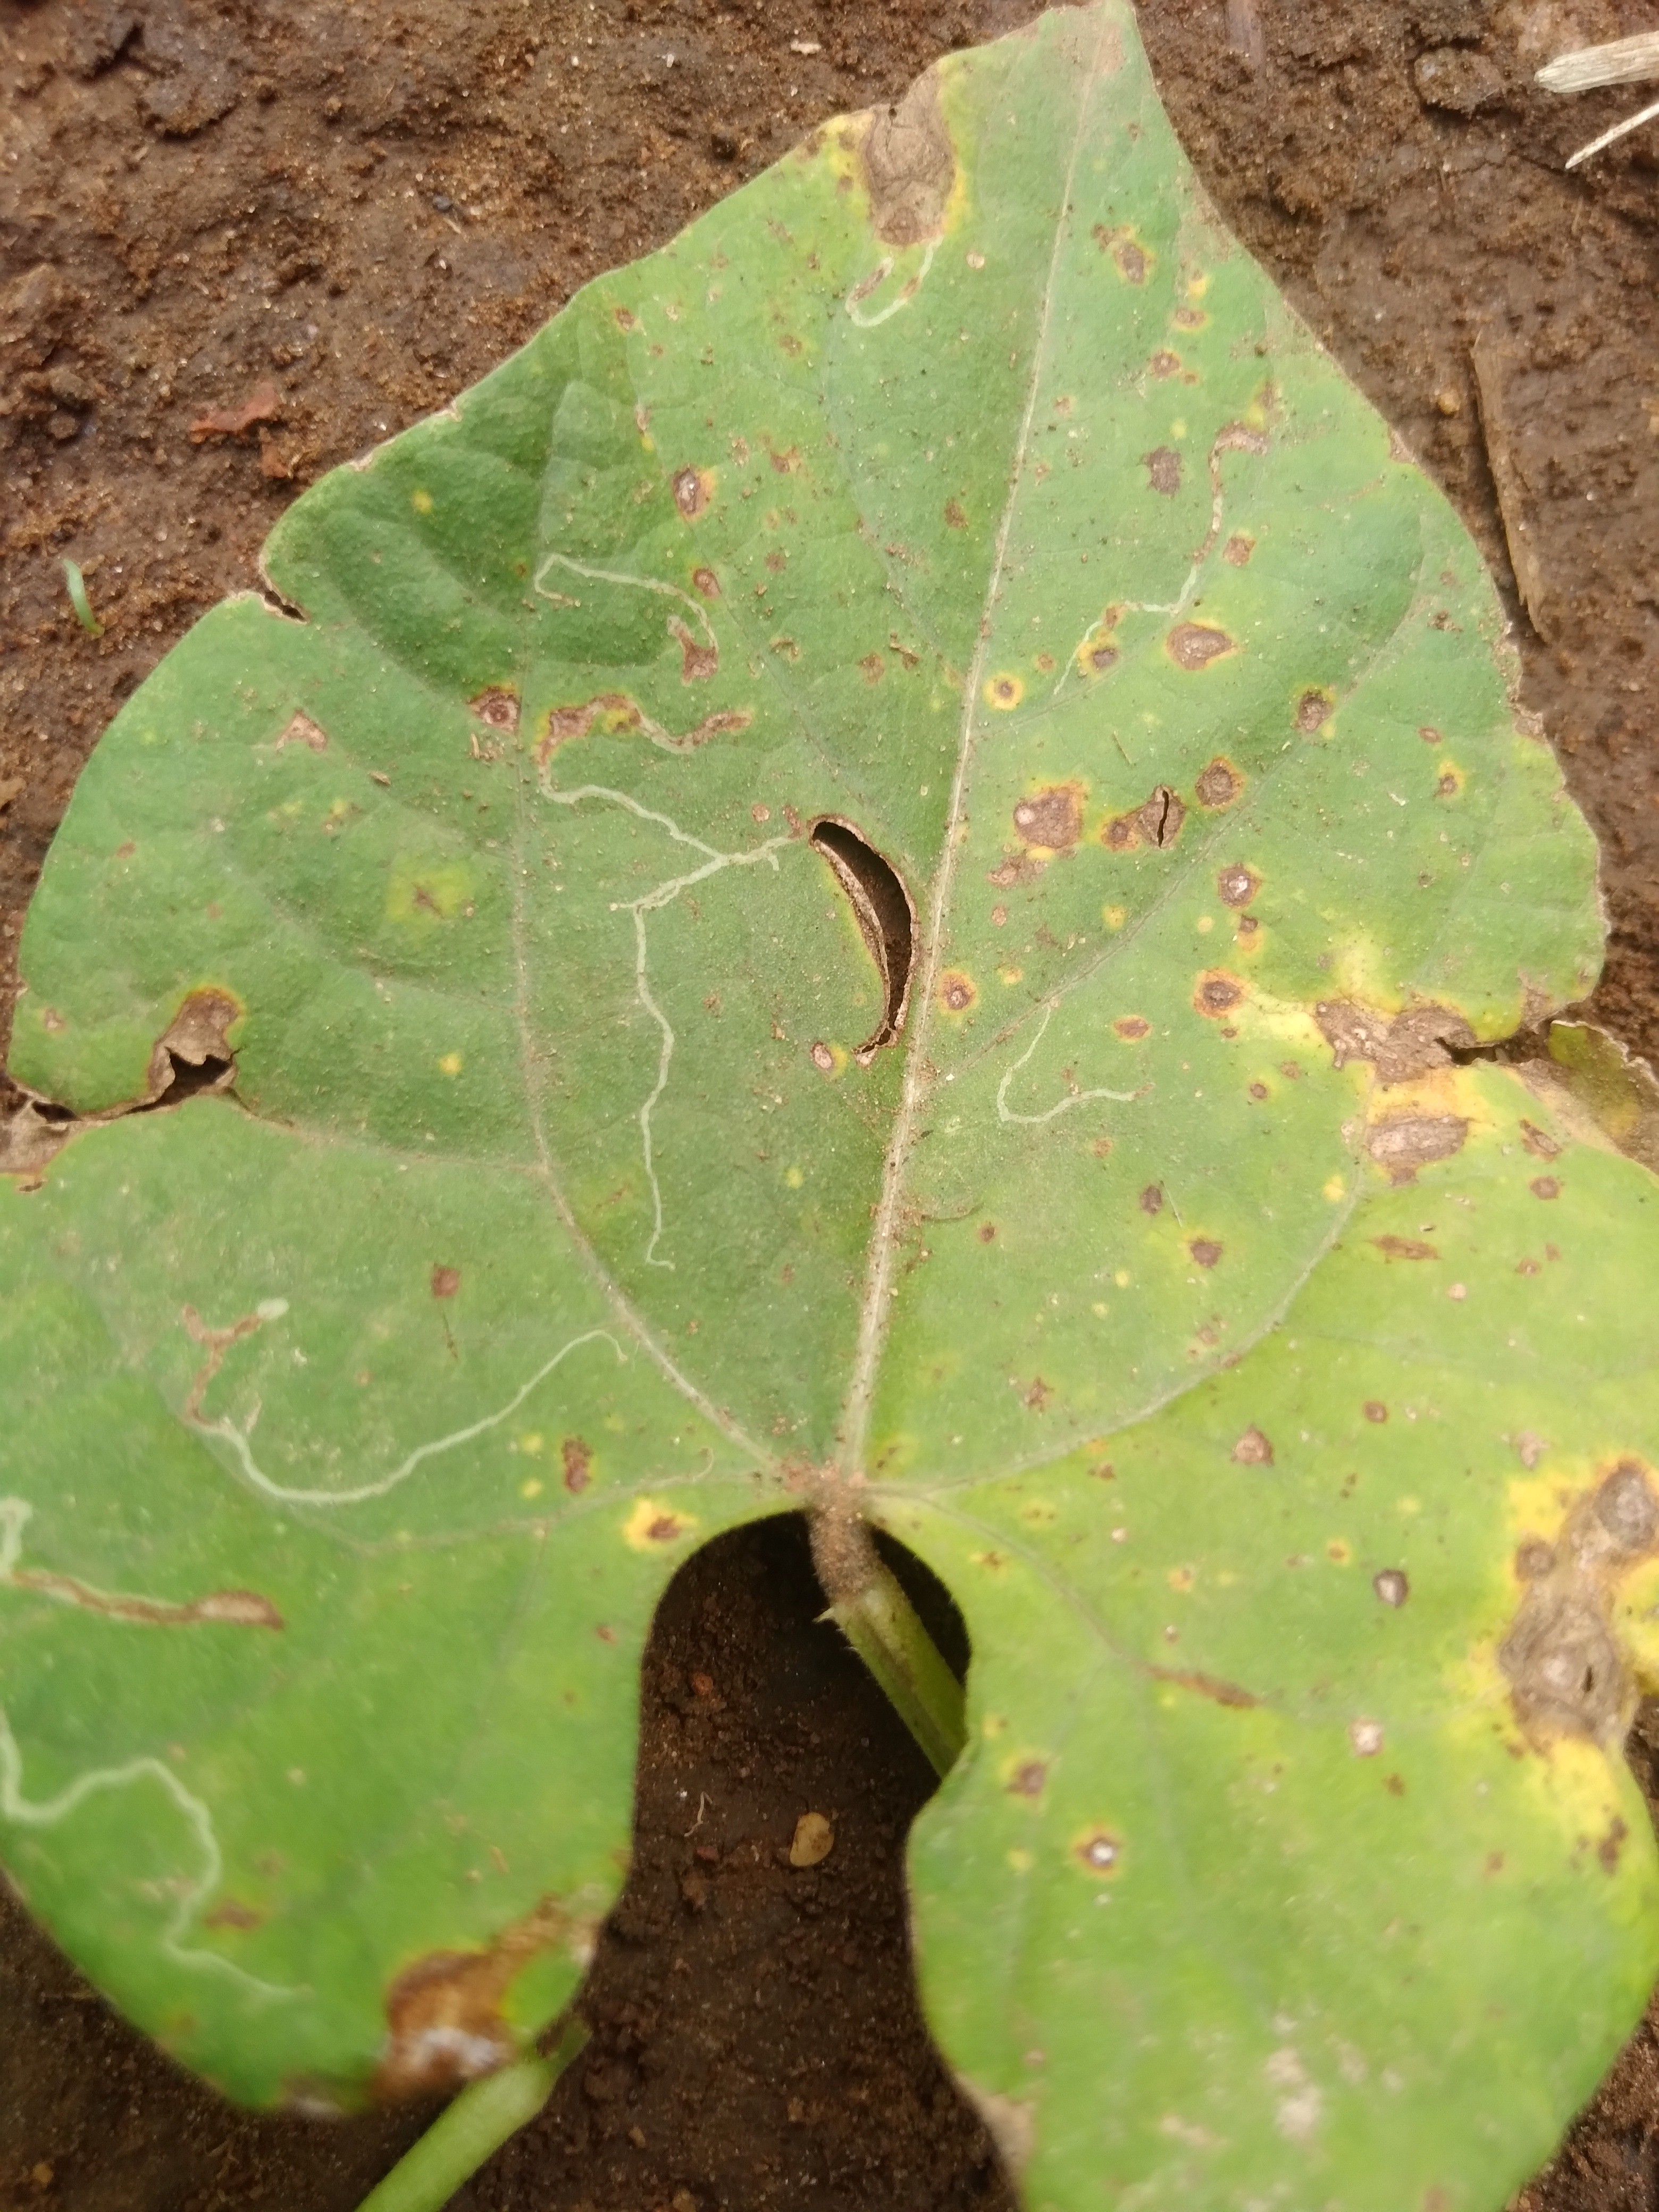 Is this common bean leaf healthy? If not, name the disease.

rust
